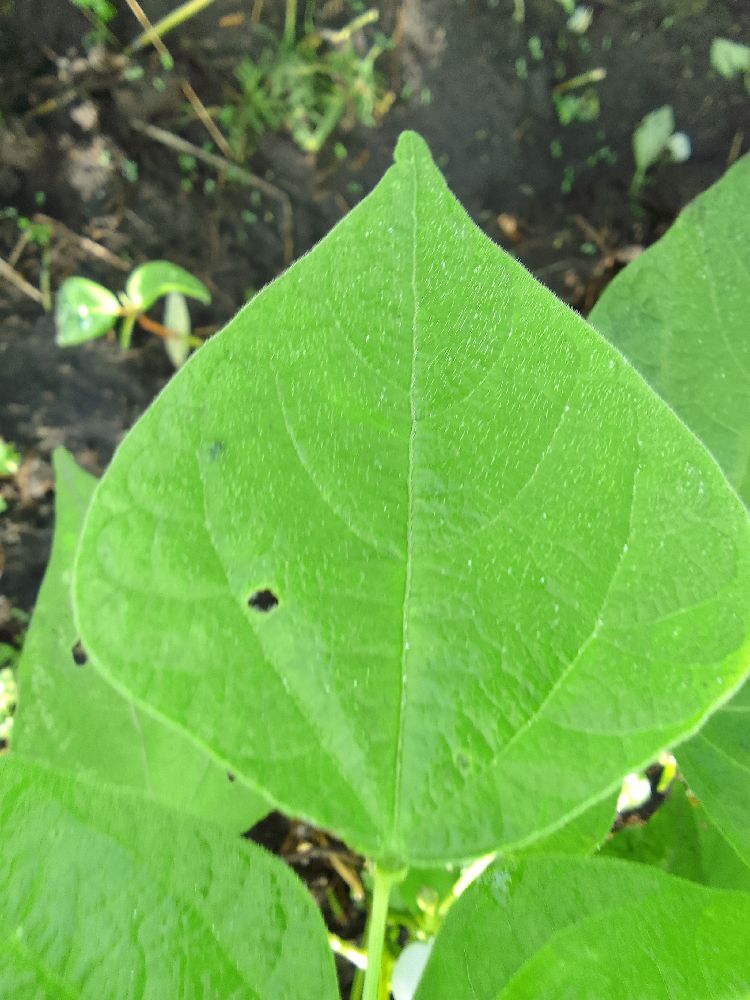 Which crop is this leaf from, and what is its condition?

common bean, healthy
